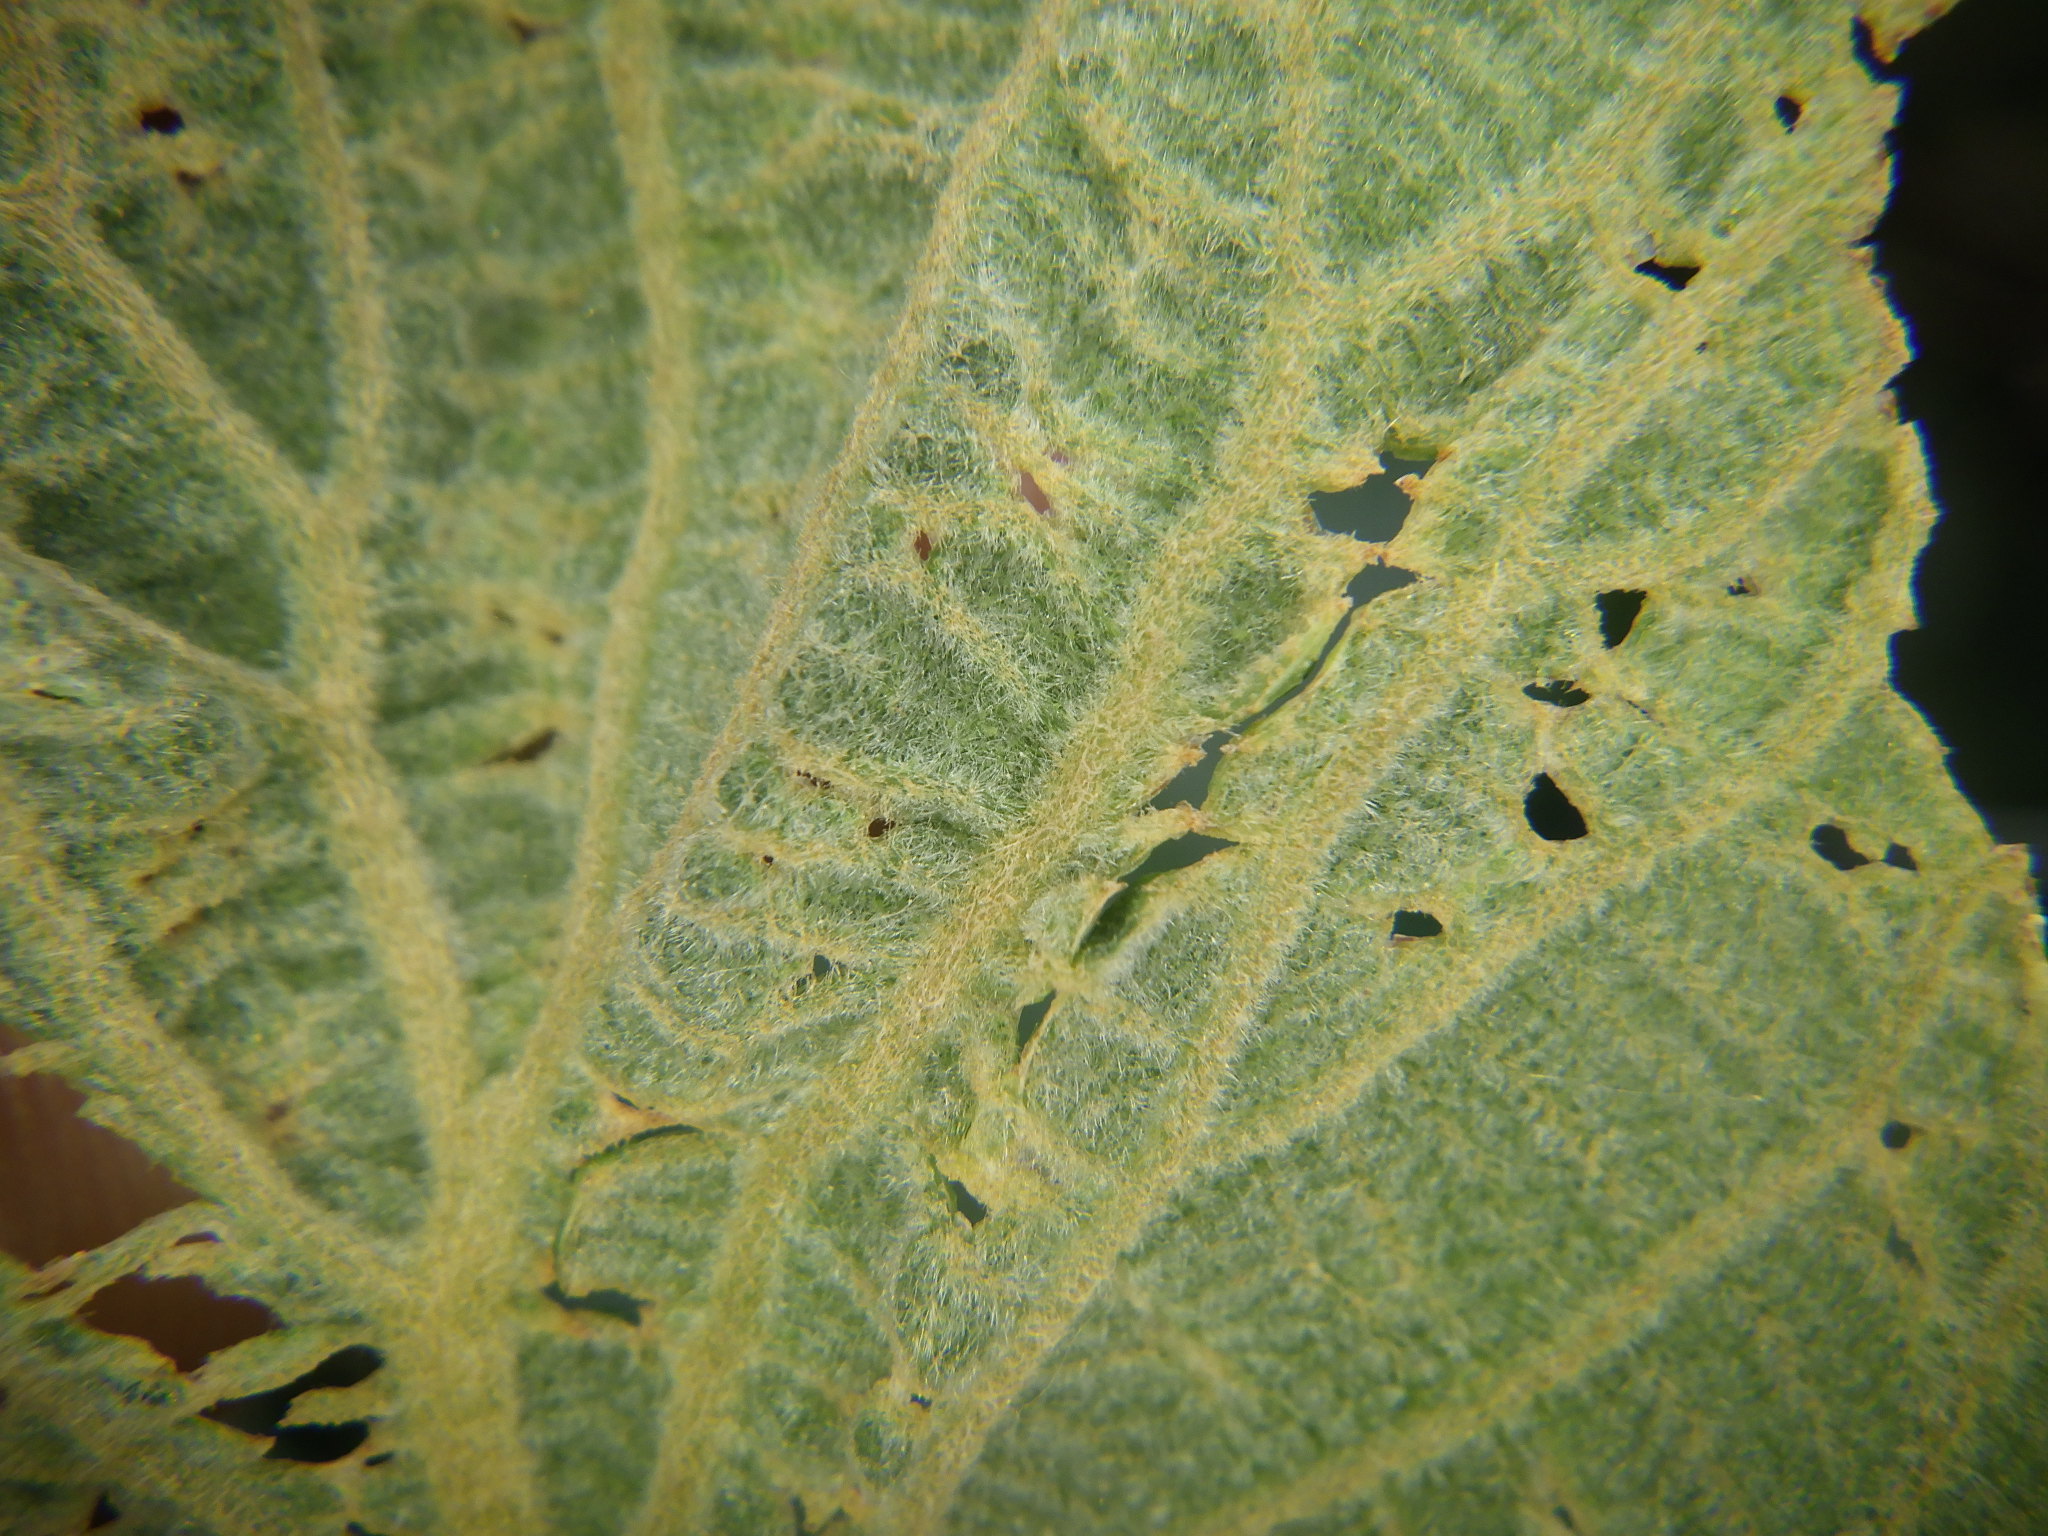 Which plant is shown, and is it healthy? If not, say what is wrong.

kiwi, phytophagous
